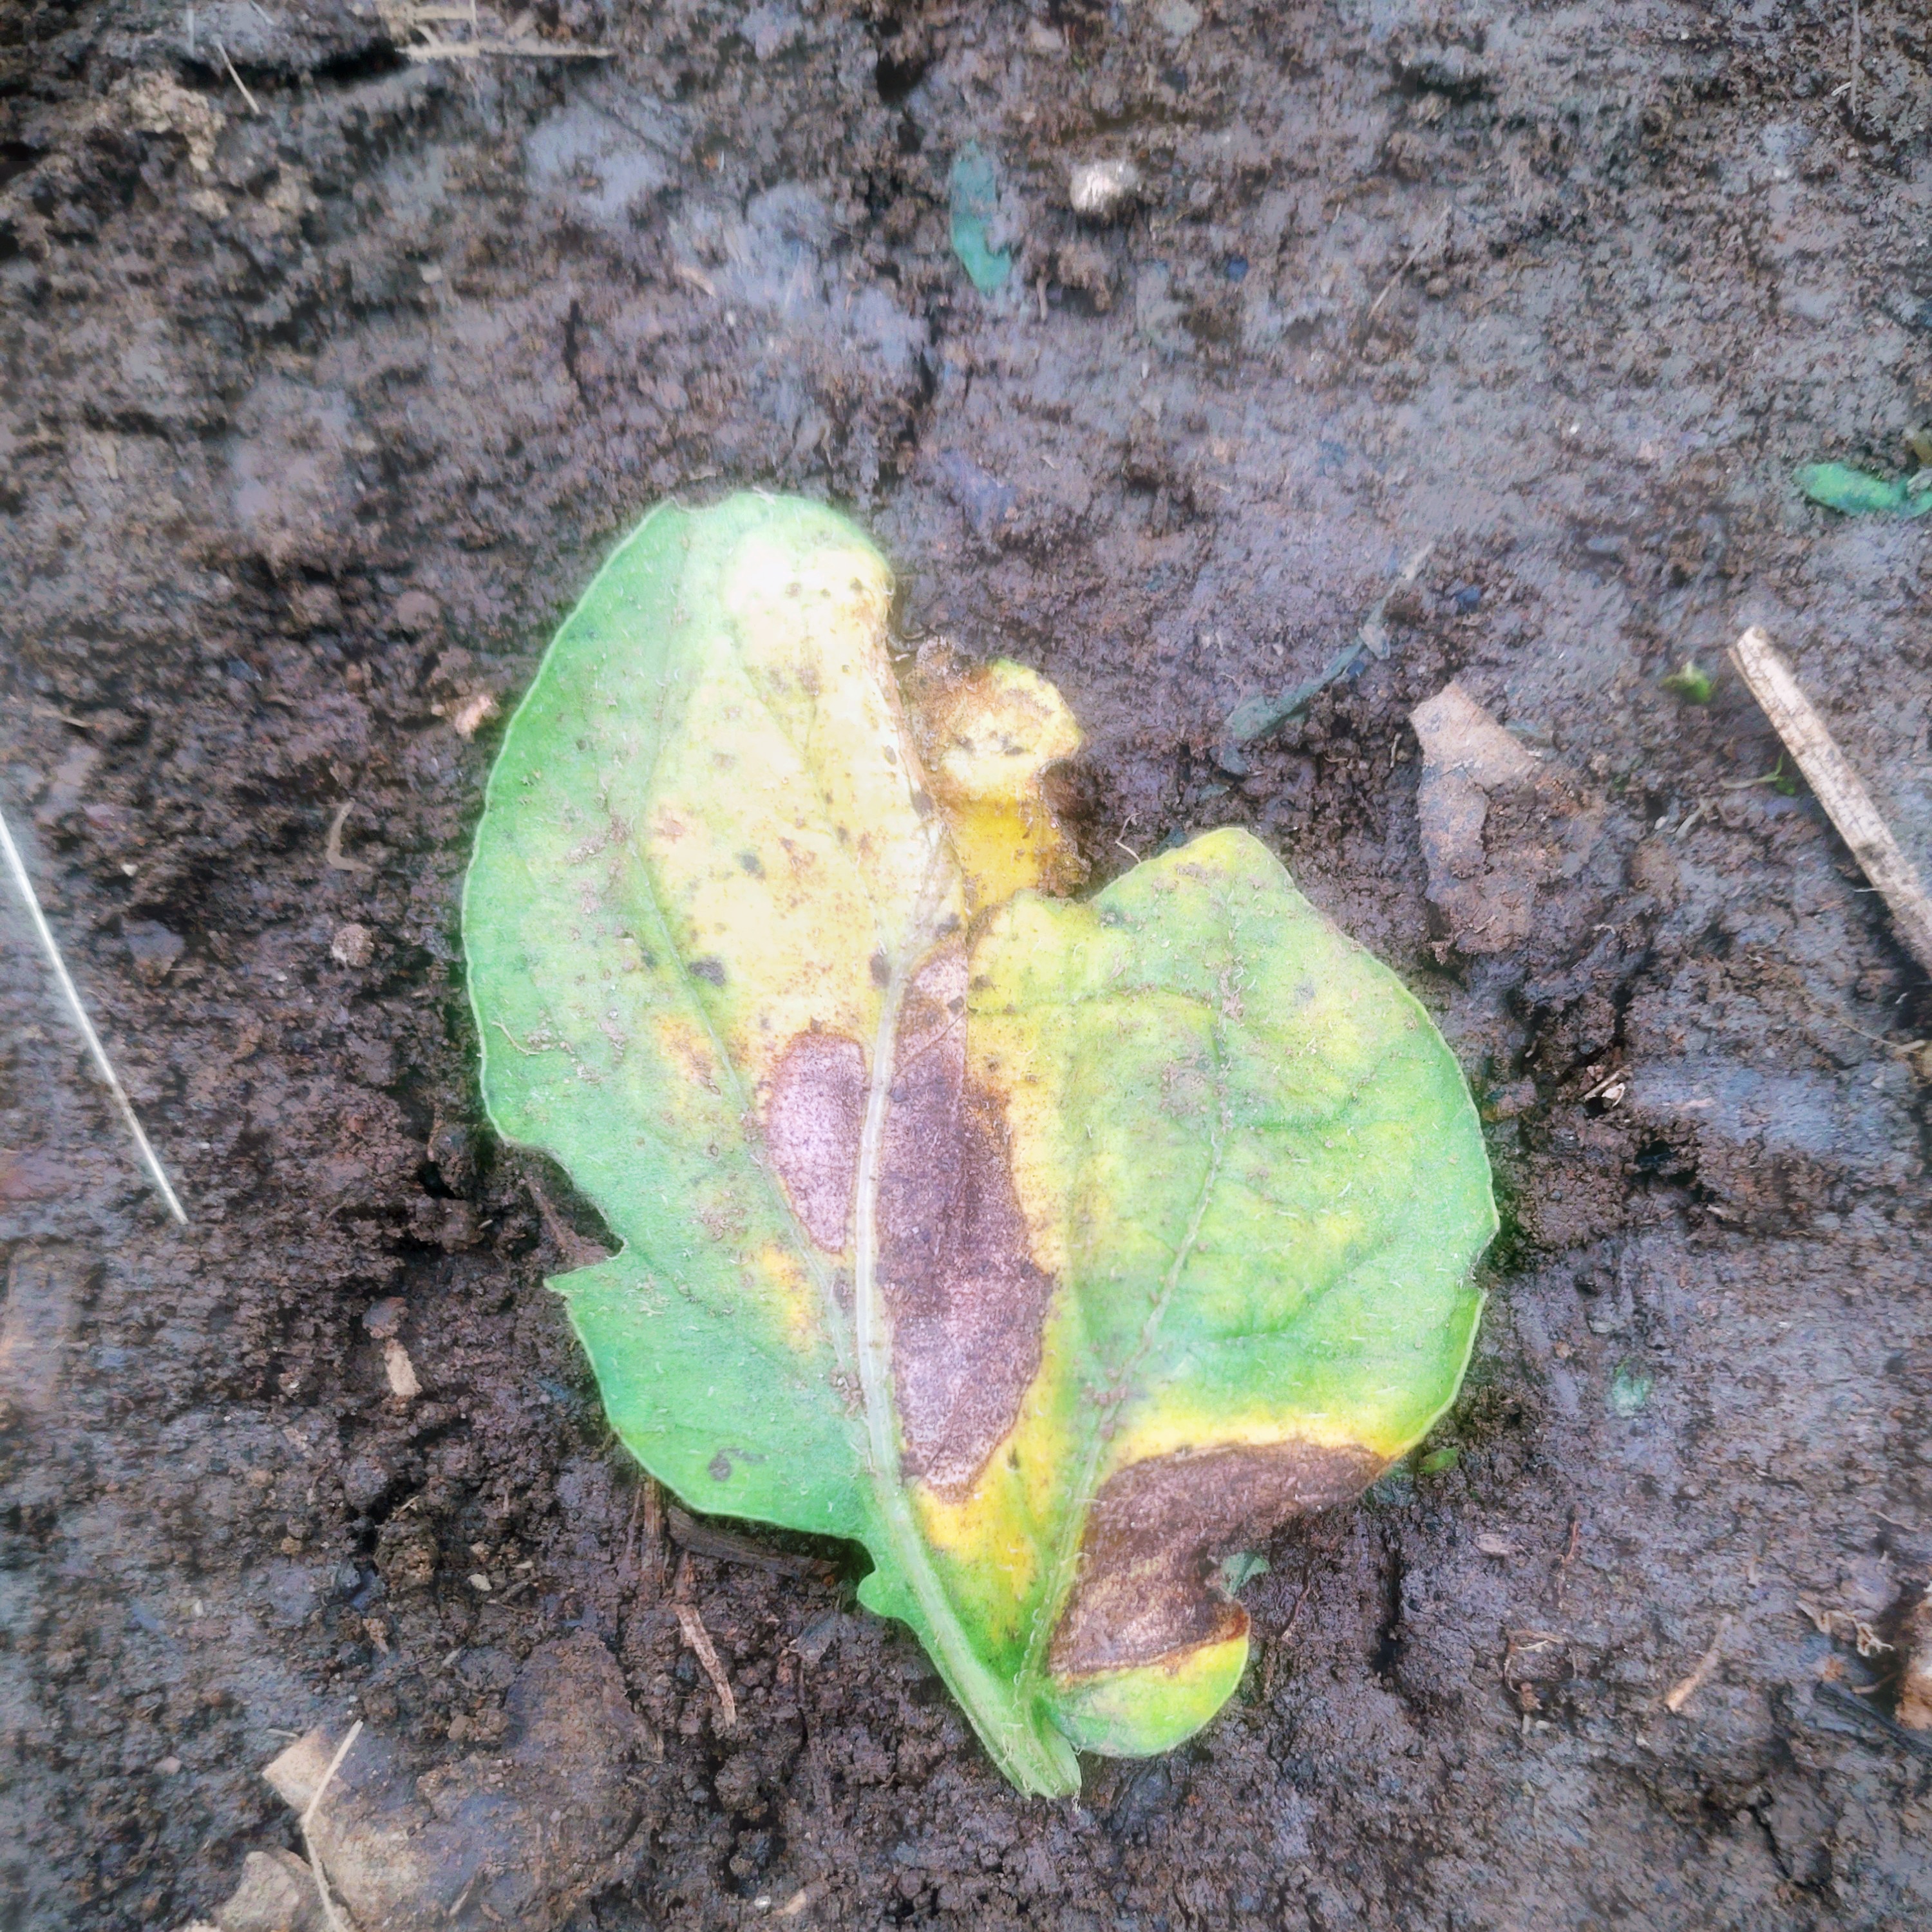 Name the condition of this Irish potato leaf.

late blight
